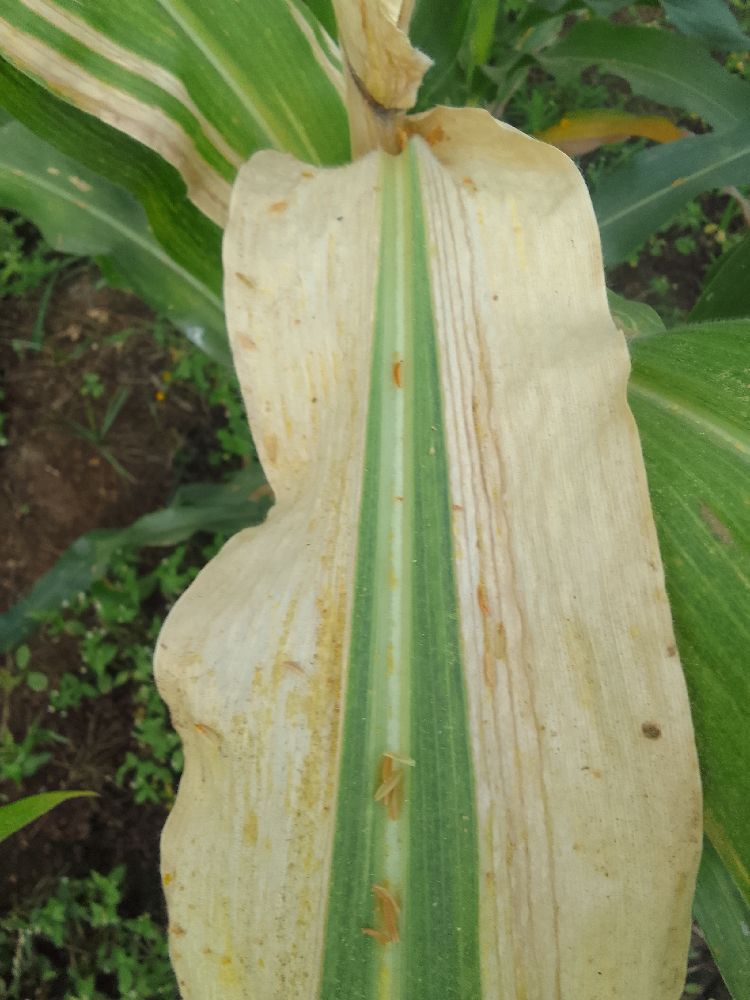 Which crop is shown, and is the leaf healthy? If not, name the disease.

maize, maize lethal necrosis
